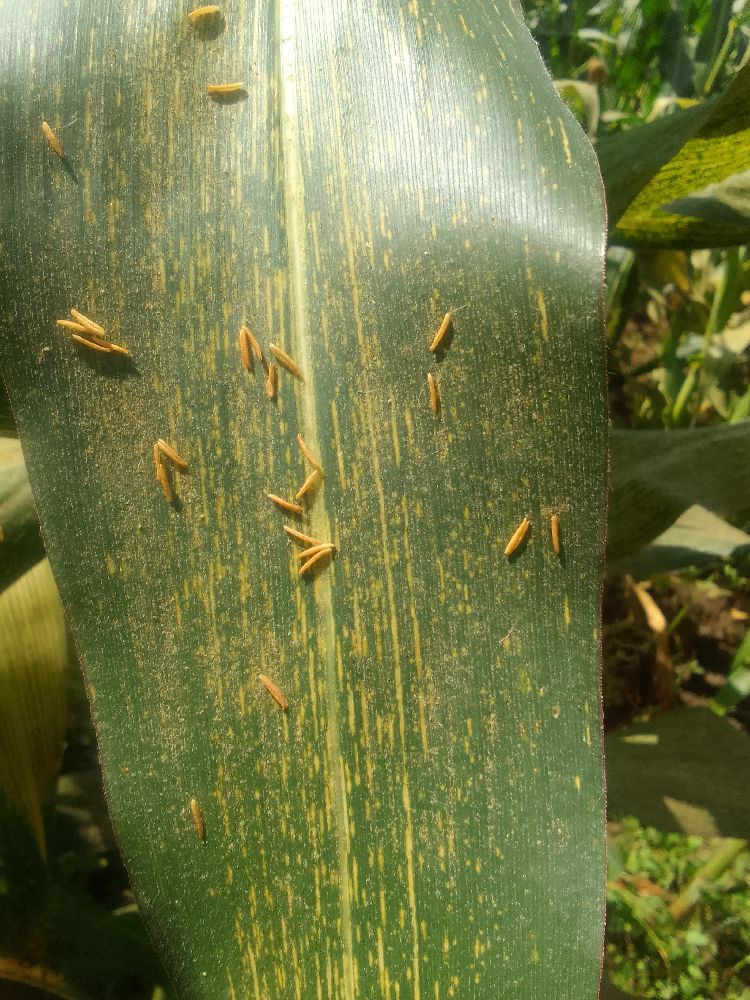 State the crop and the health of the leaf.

maize, maize streak virus
